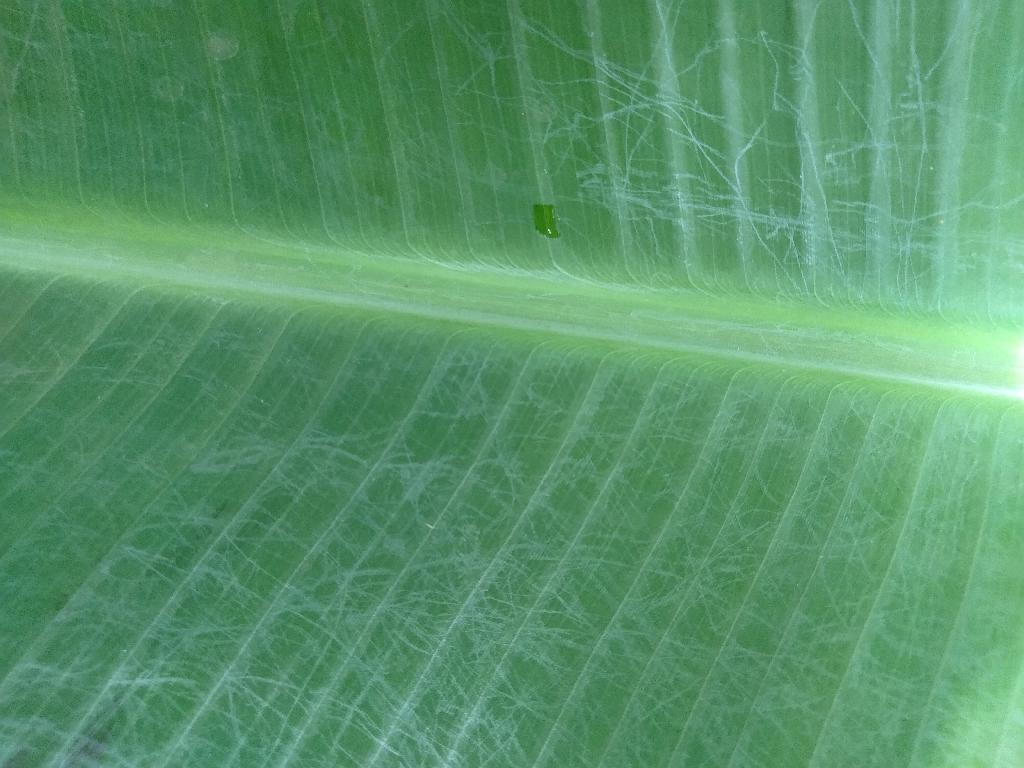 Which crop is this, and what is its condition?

banana, healthy
